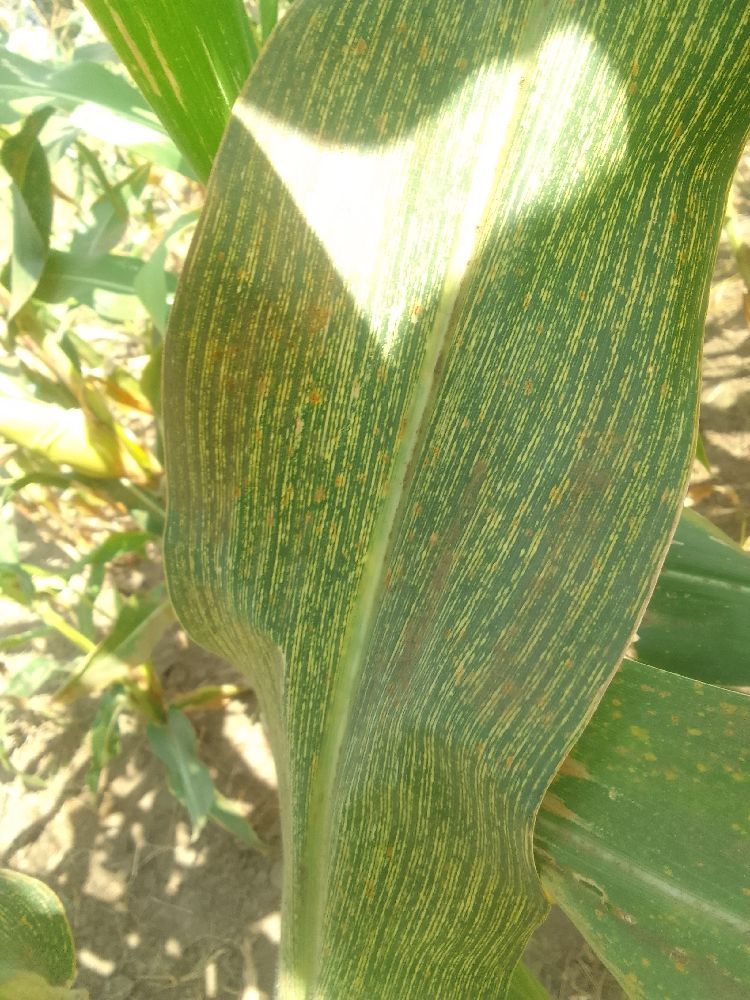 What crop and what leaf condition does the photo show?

maize, maize streak virus
